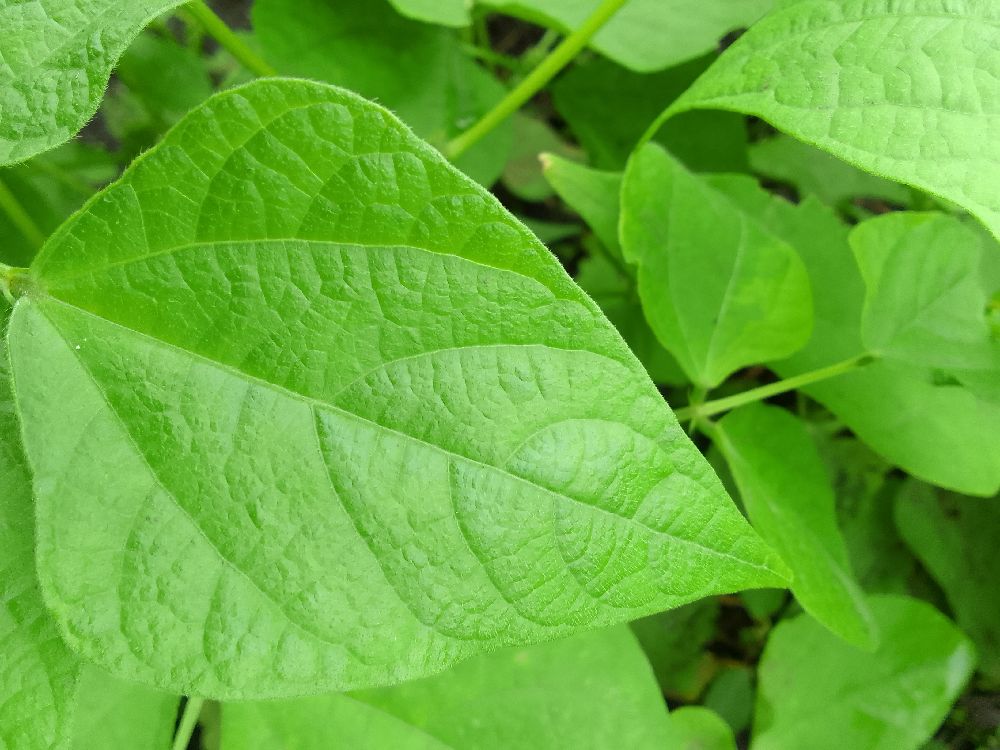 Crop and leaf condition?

common bean, healthy
